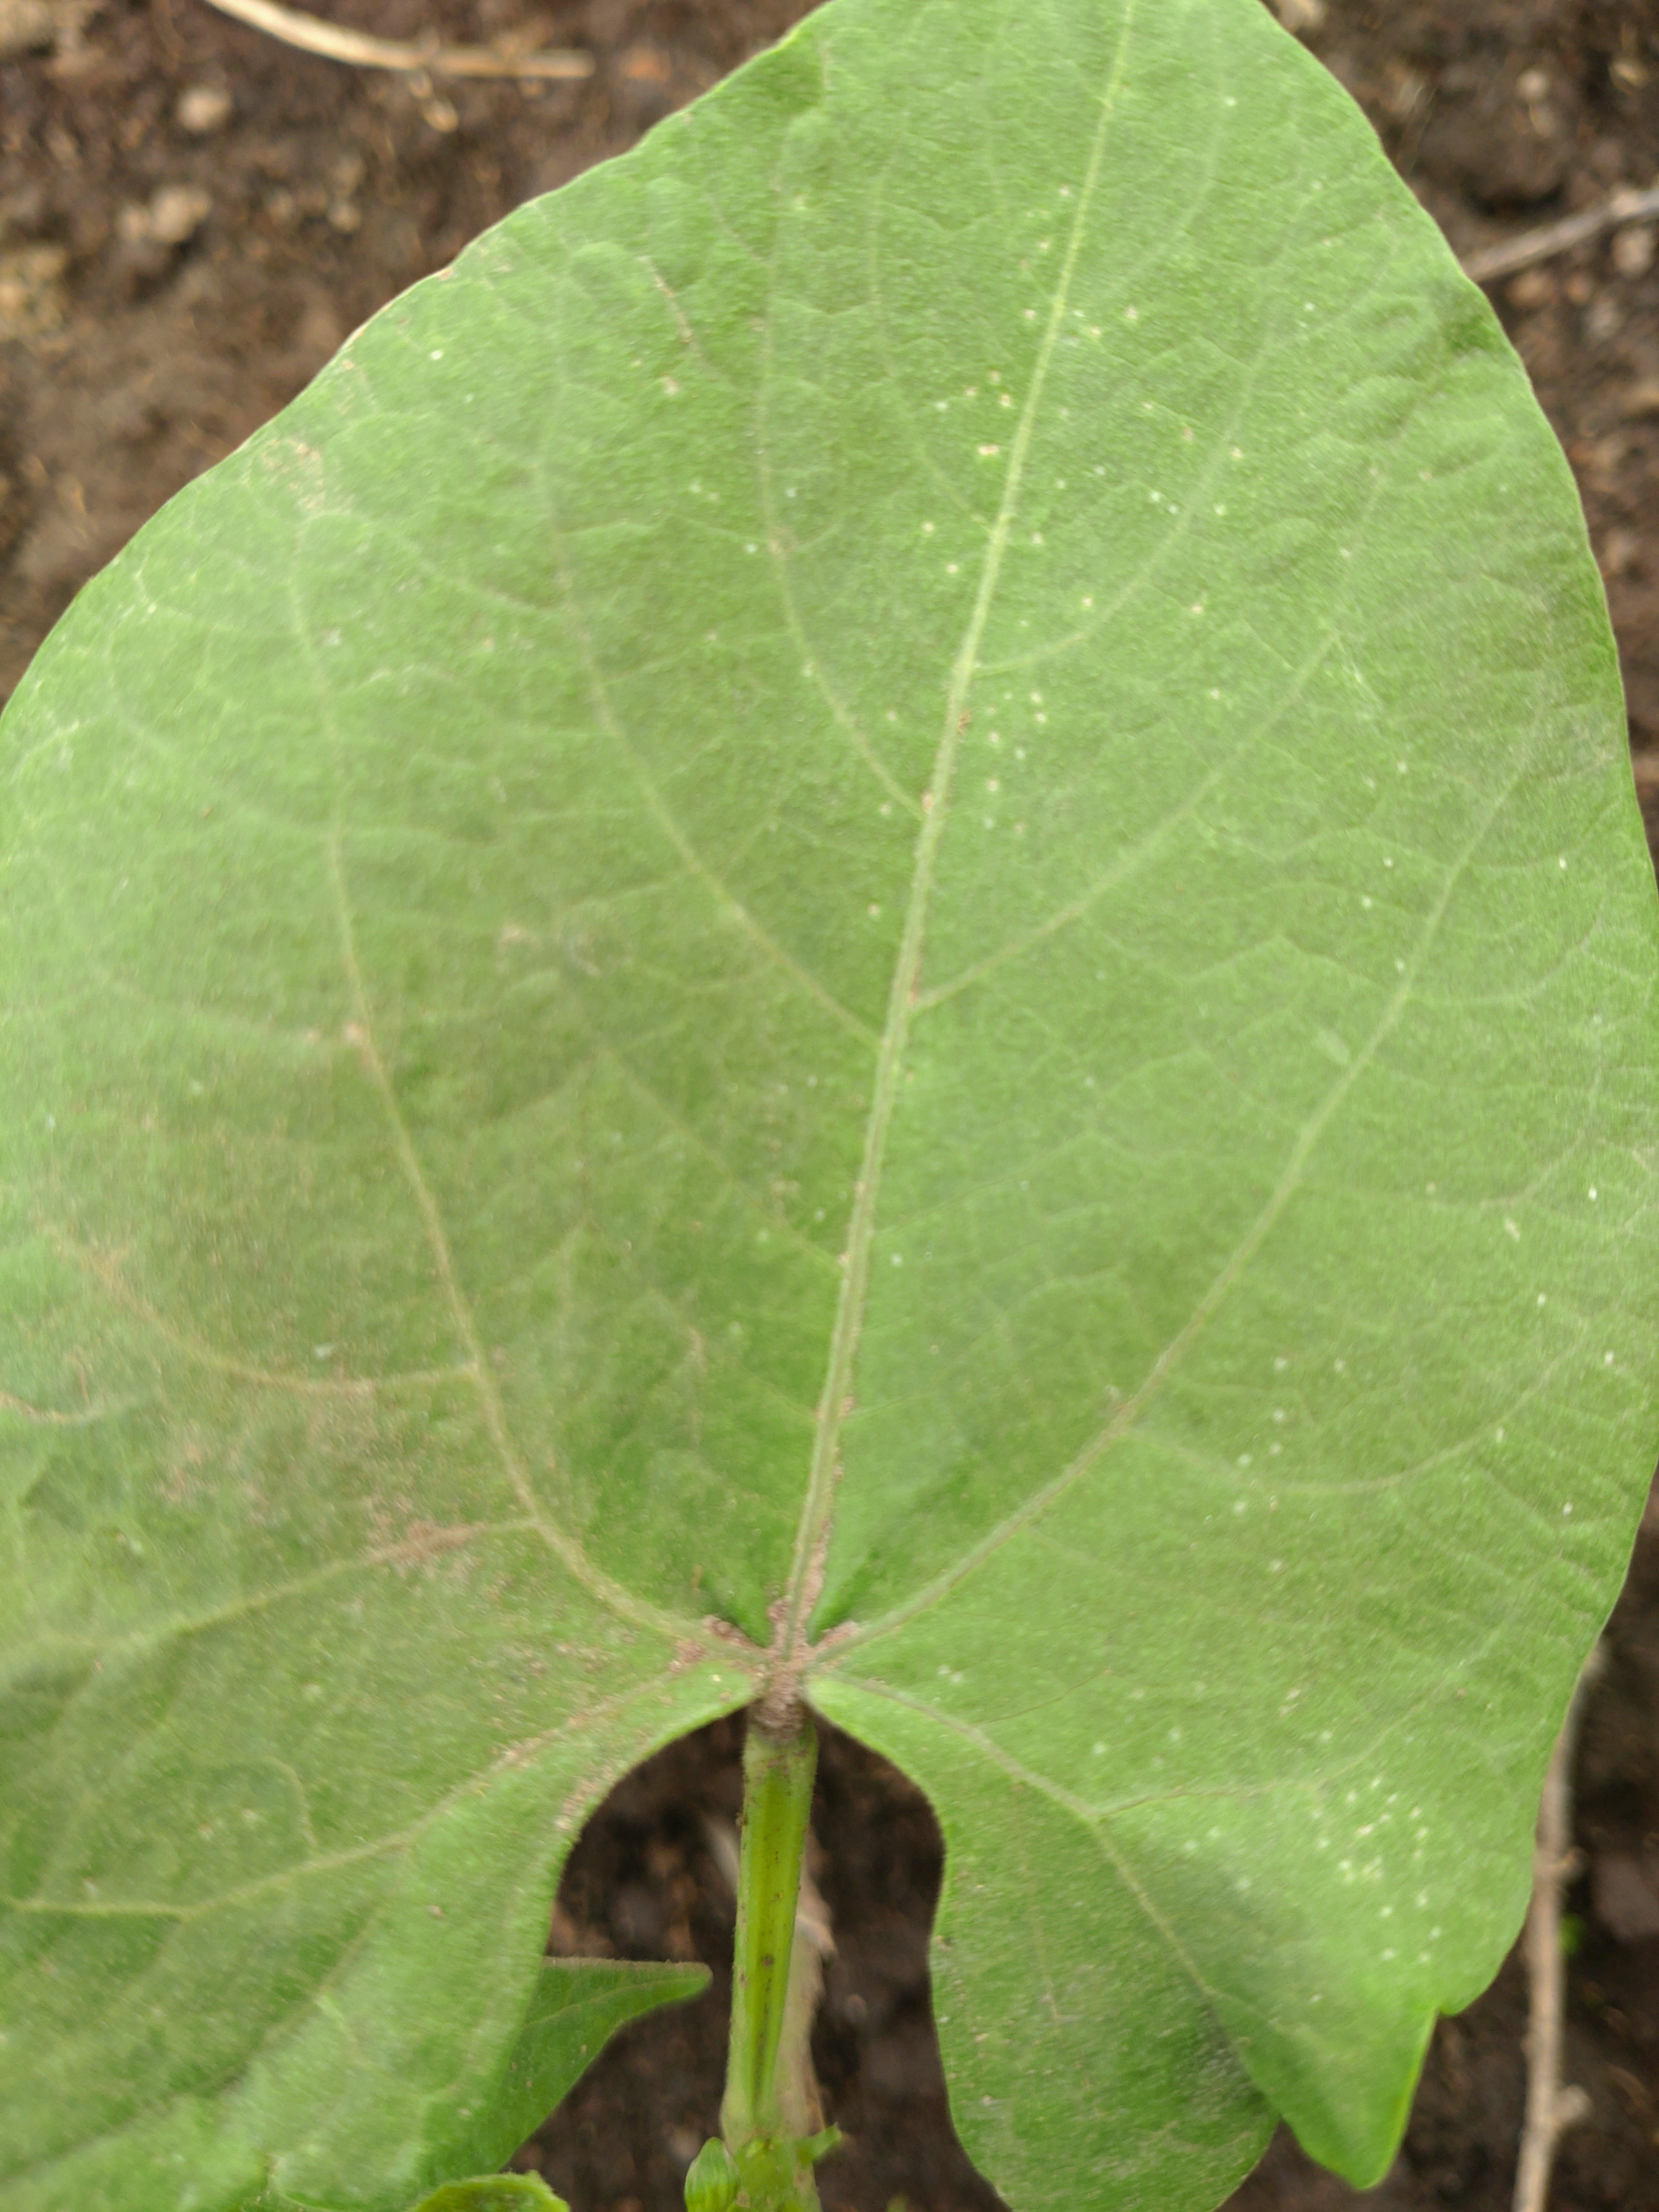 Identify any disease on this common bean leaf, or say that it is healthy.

healthy
